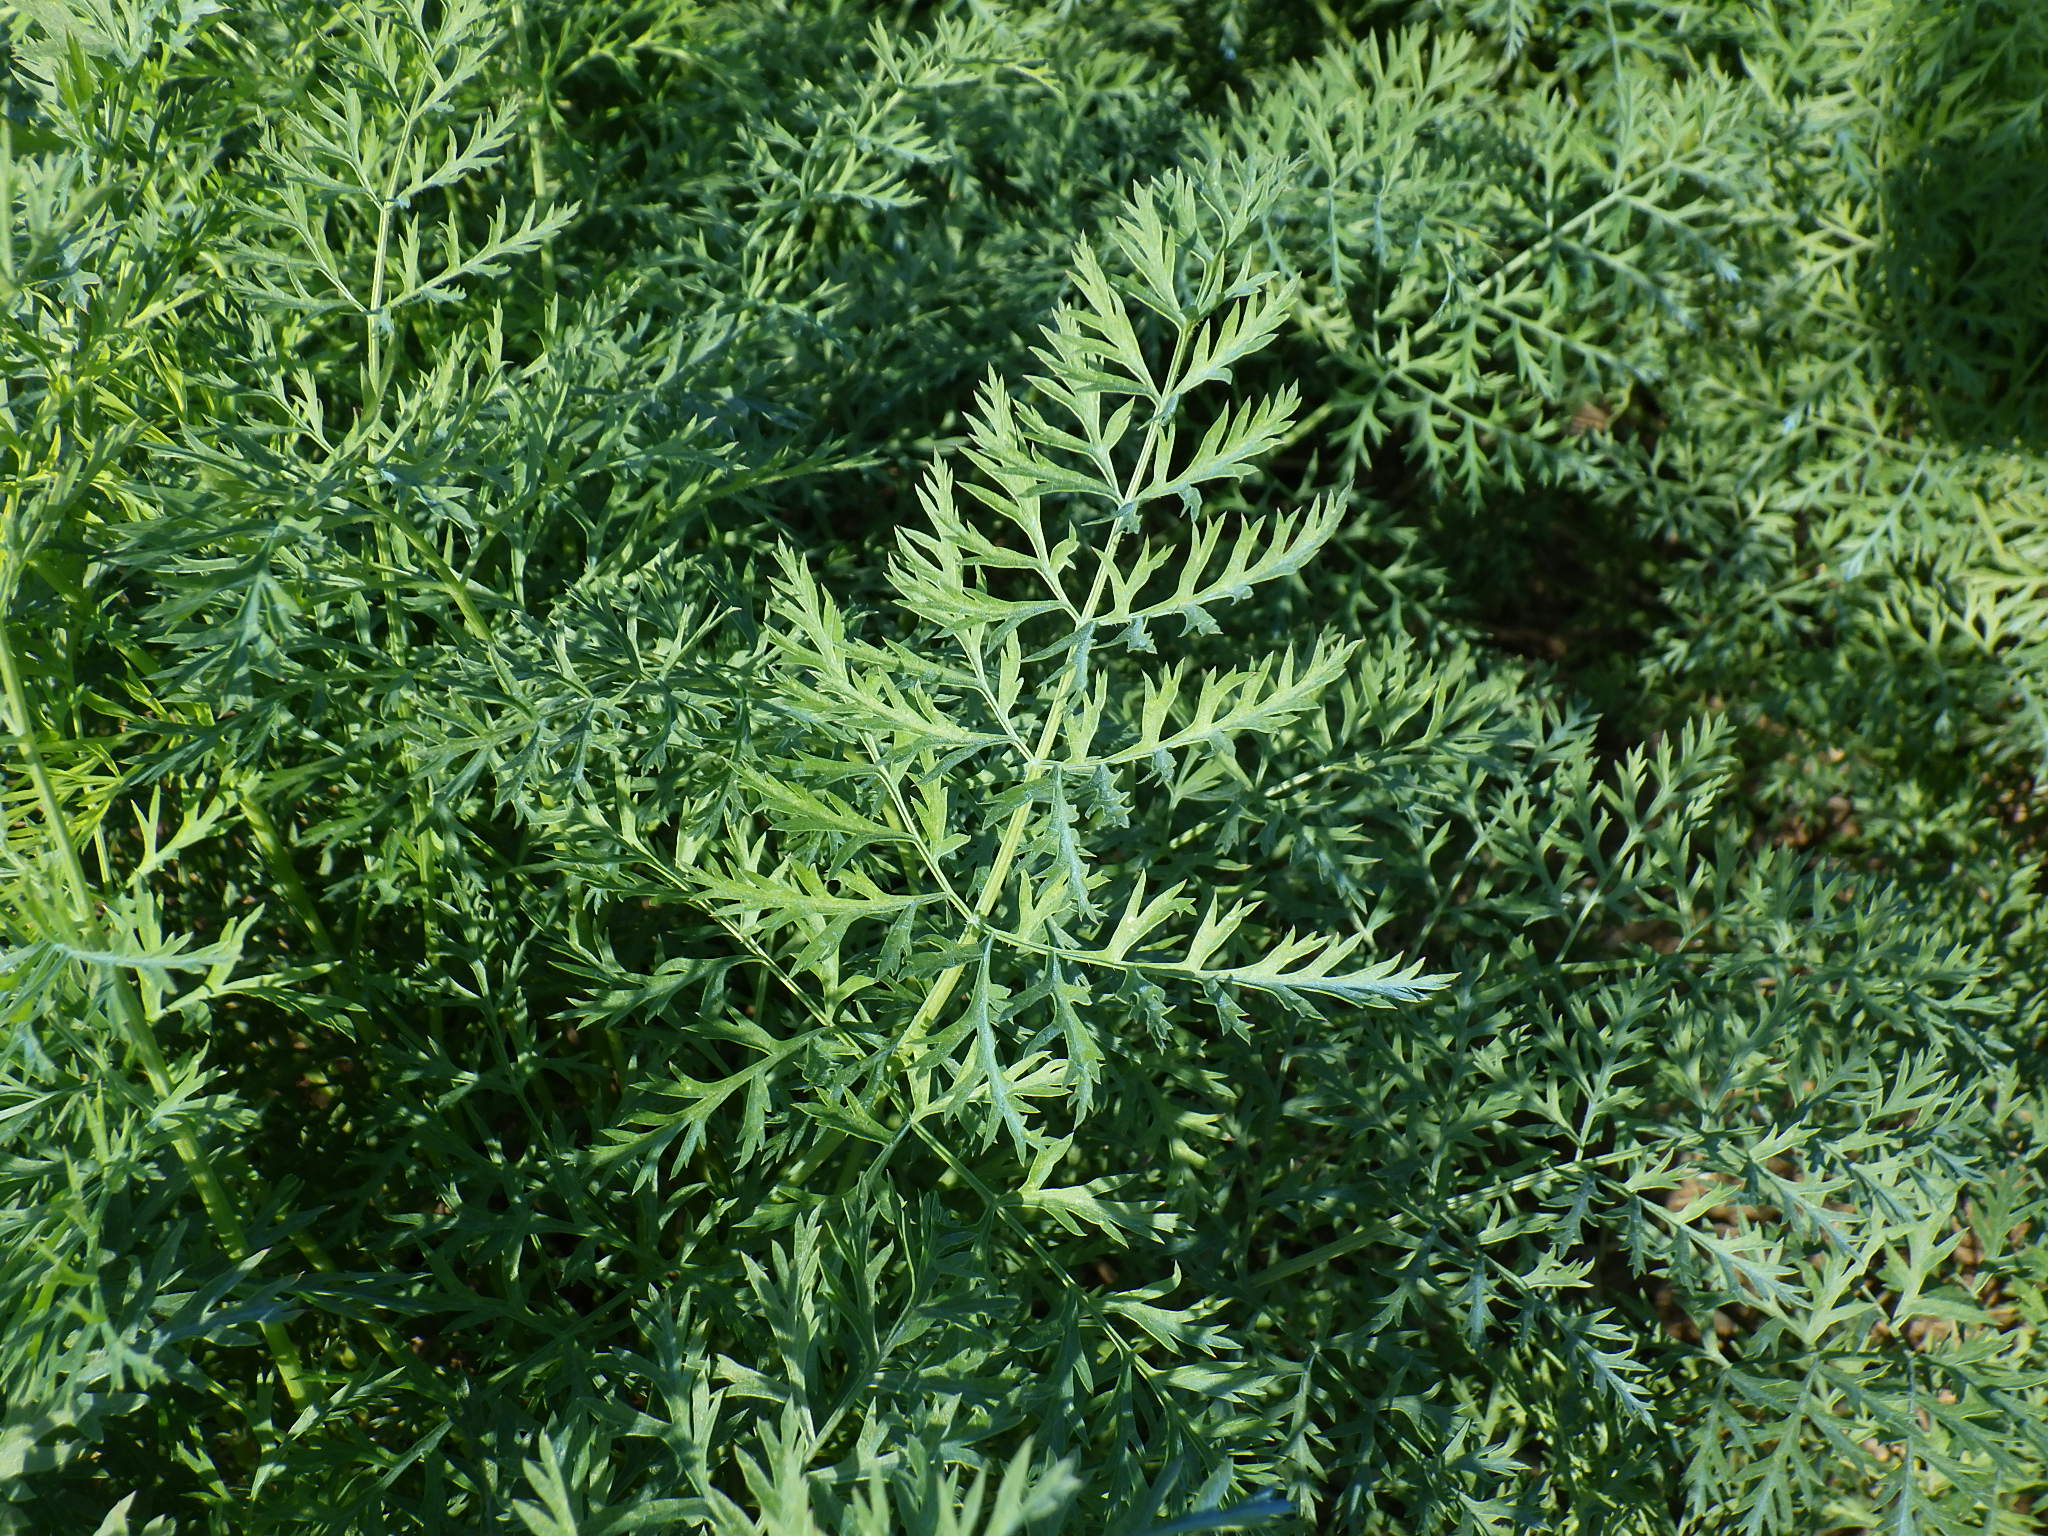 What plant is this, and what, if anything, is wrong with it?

carrot, healthy
